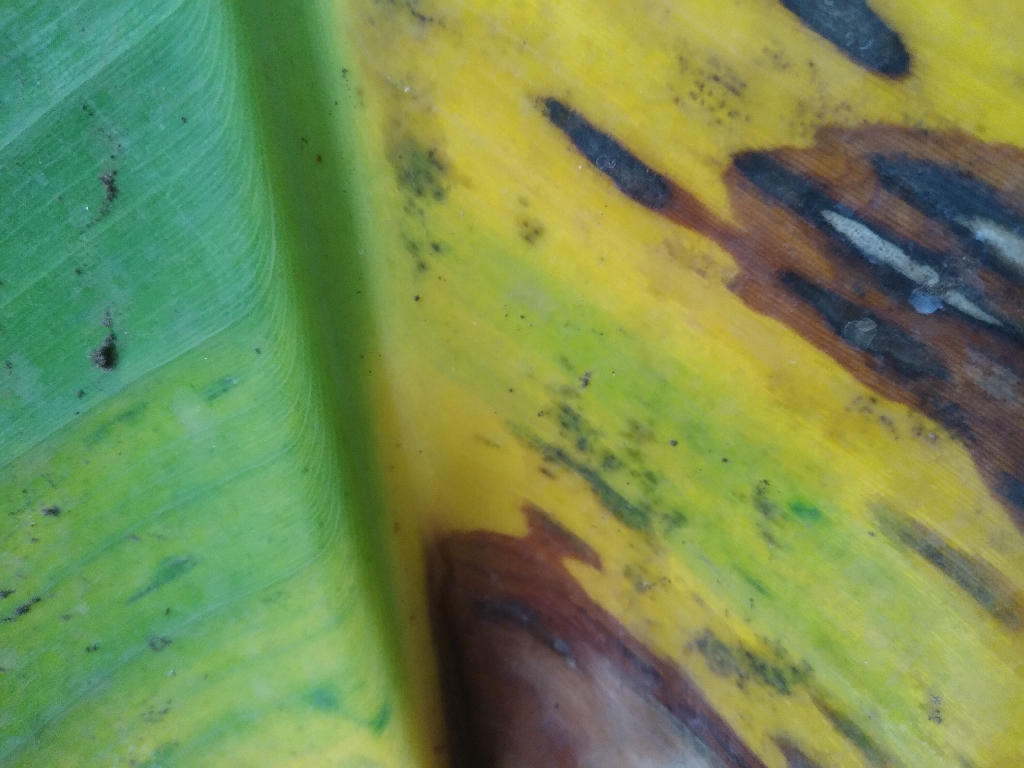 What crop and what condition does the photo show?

banana, black sigatoka
